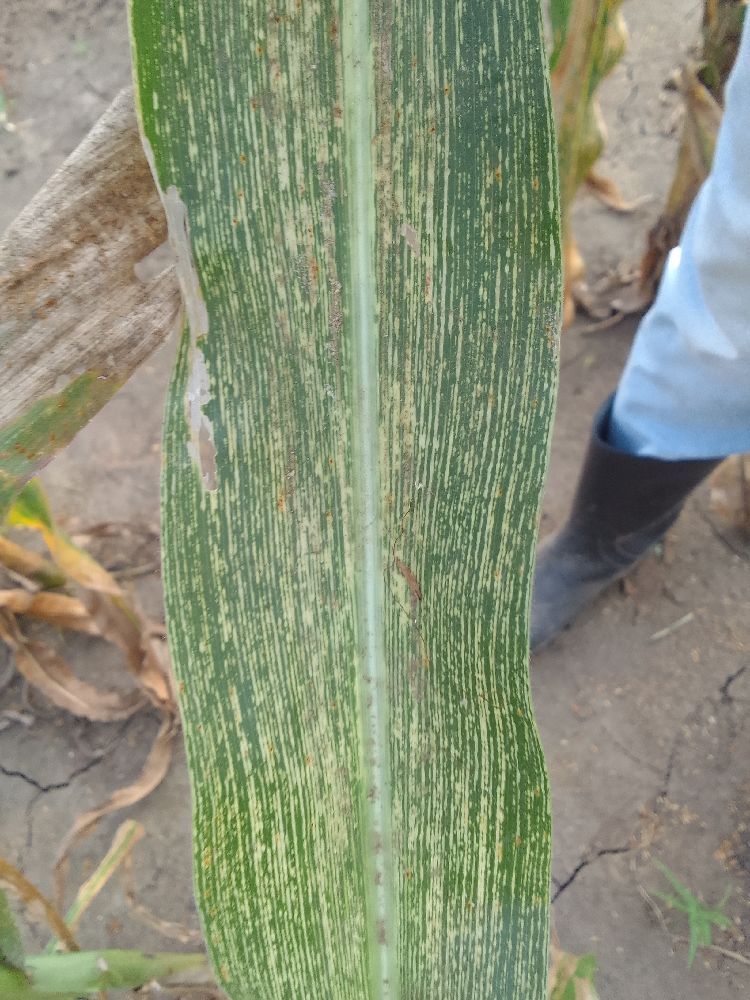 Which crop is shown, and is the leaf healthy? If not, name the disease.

maize, maize streak virus
